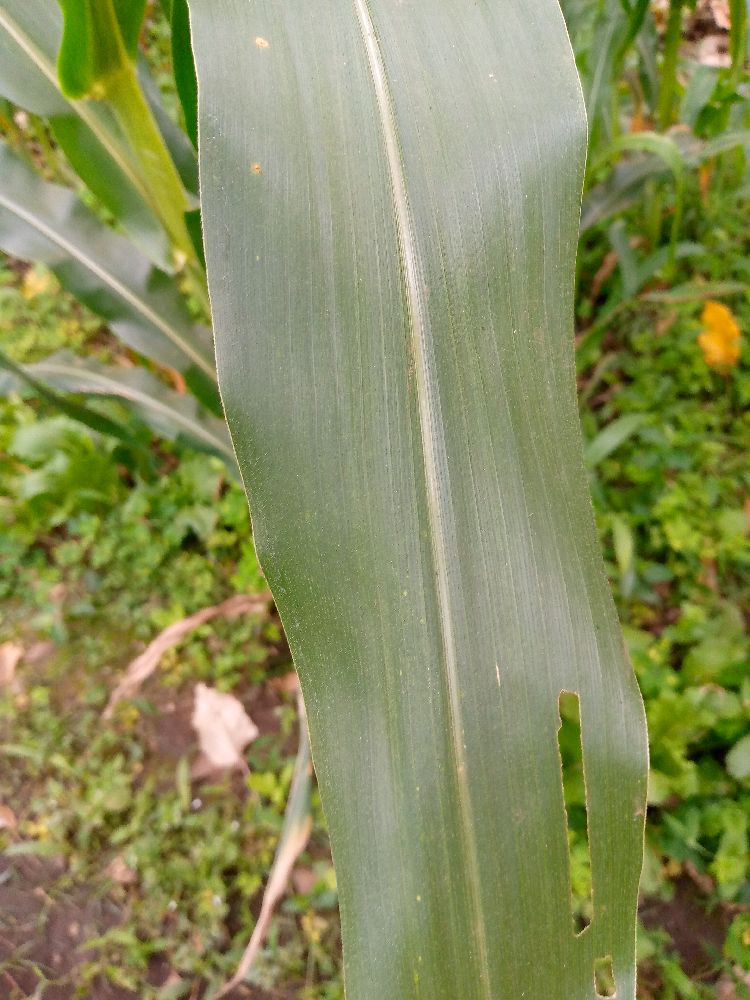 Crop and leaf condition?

maize, healthy
